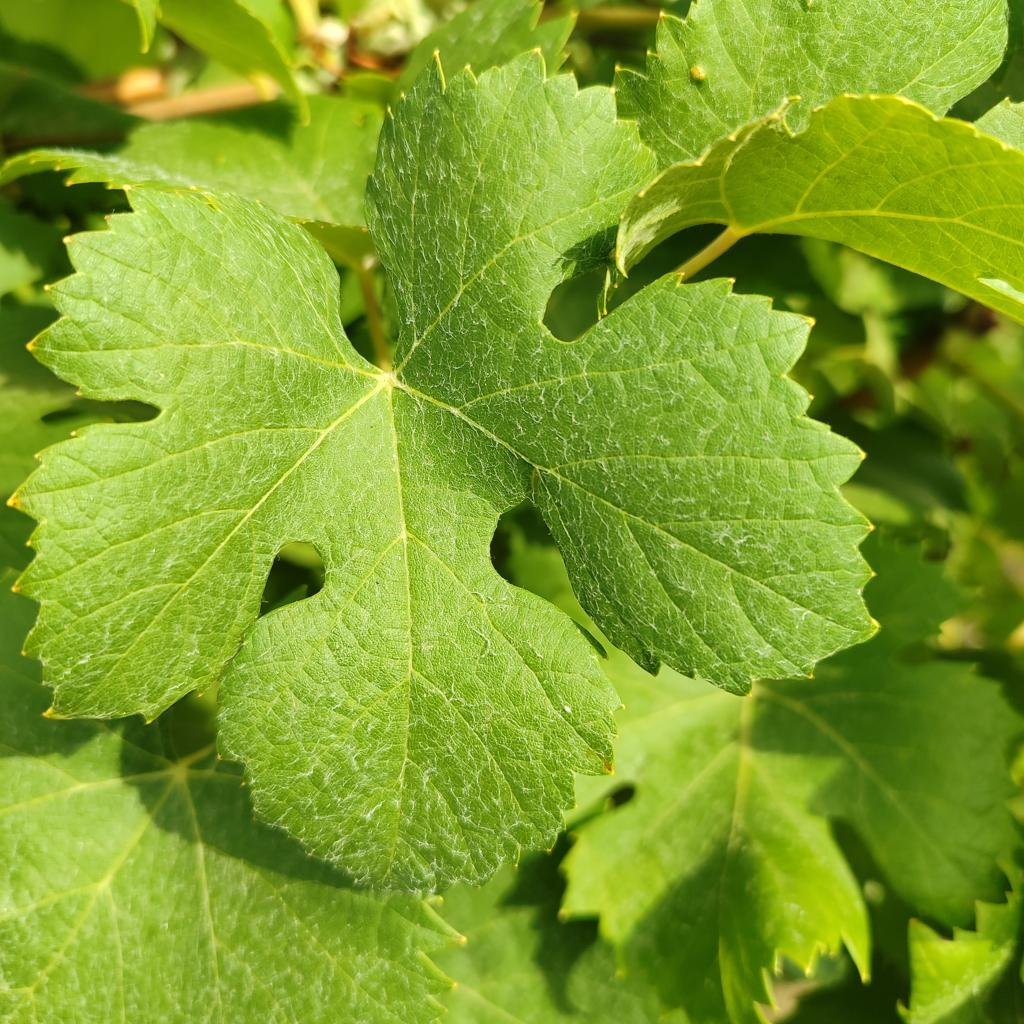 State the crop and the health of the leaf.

grapevine, healthy
